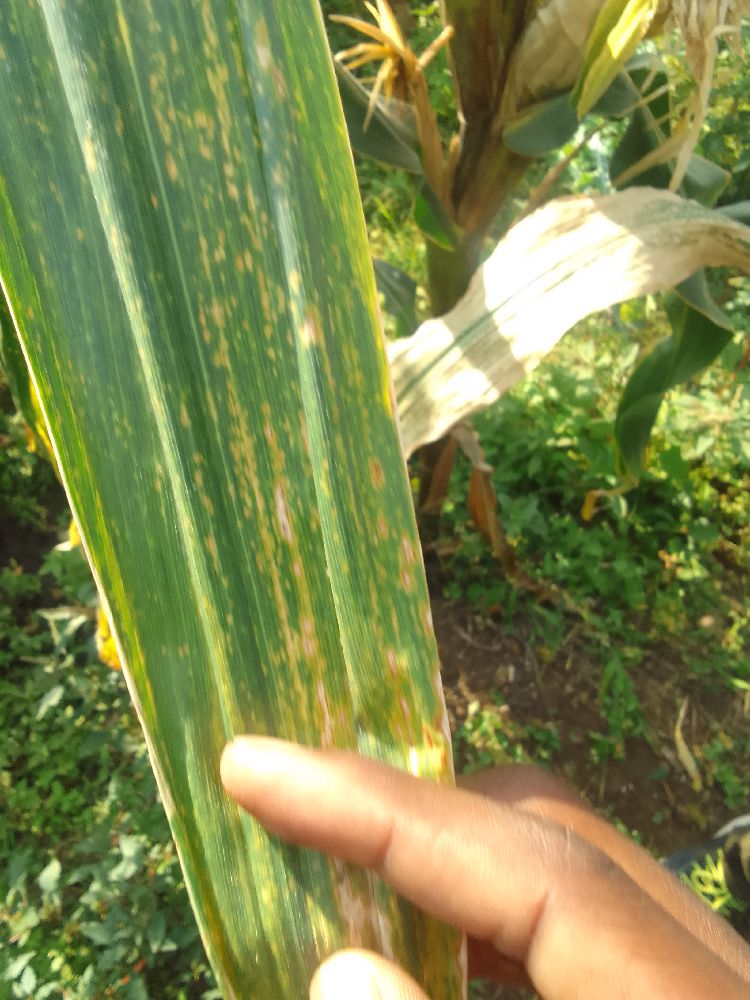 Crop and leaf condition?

maize, maize lethal necrosis
